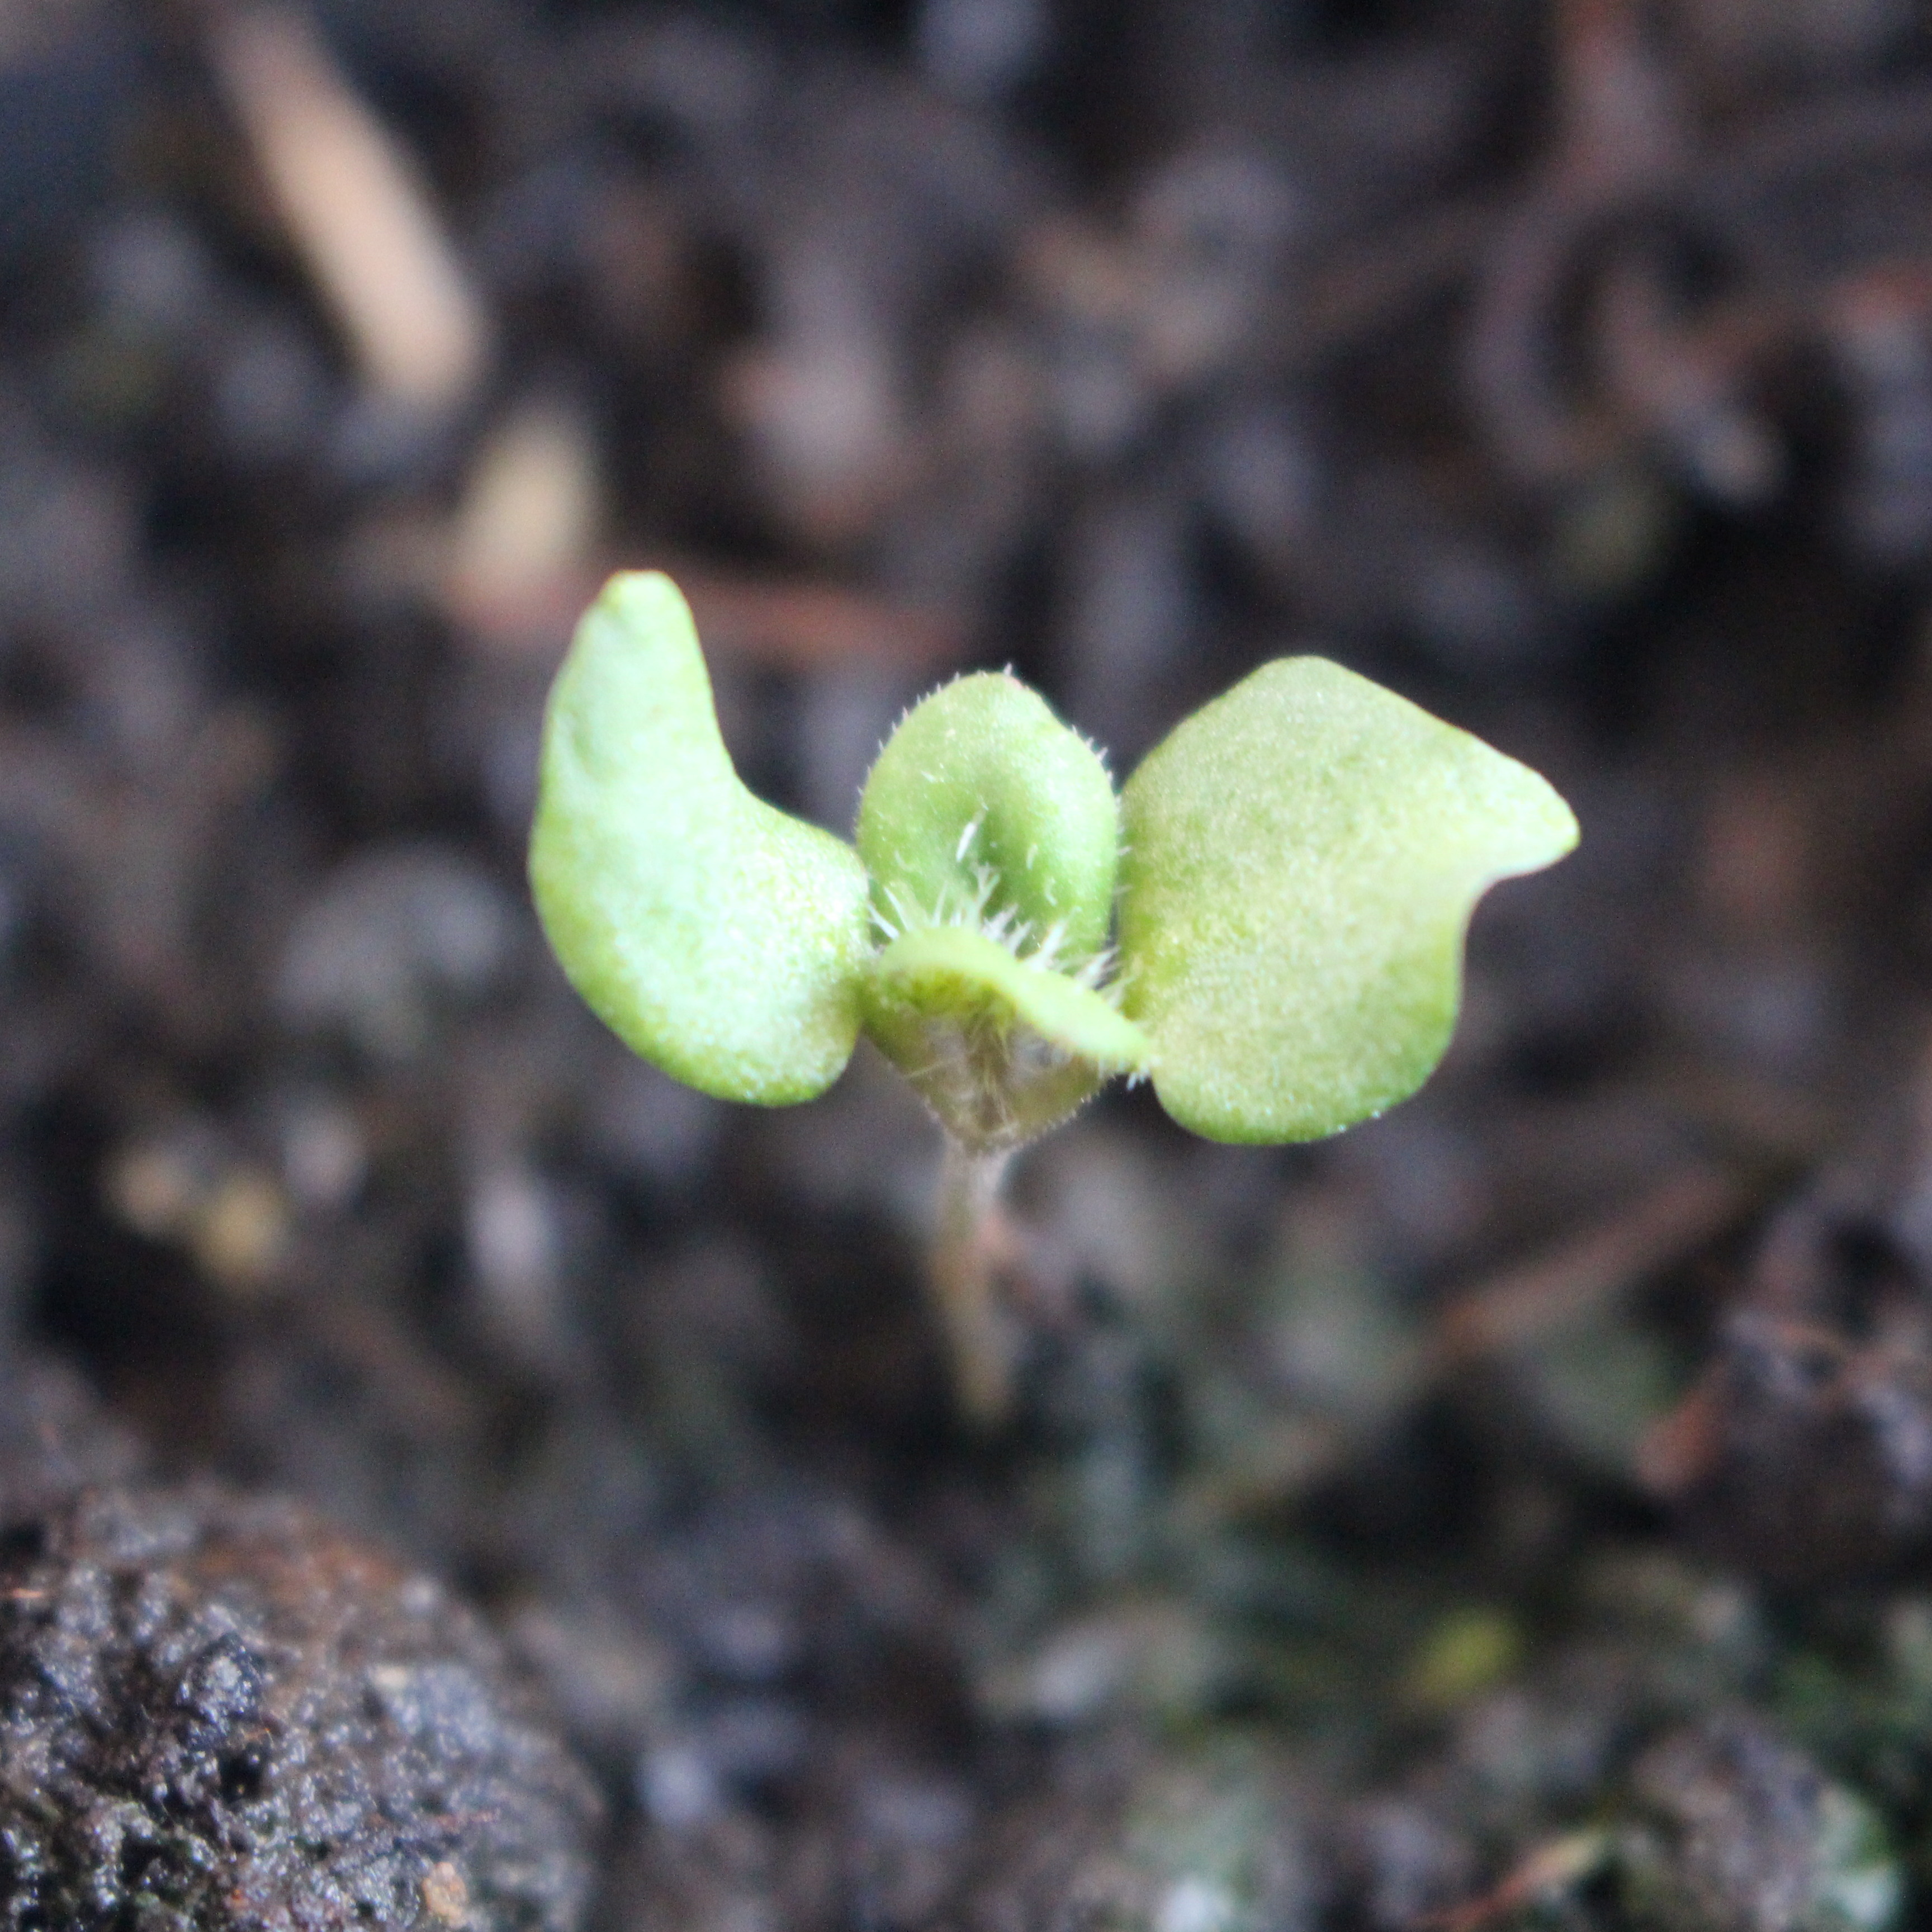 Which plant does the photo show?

Veronica persica
